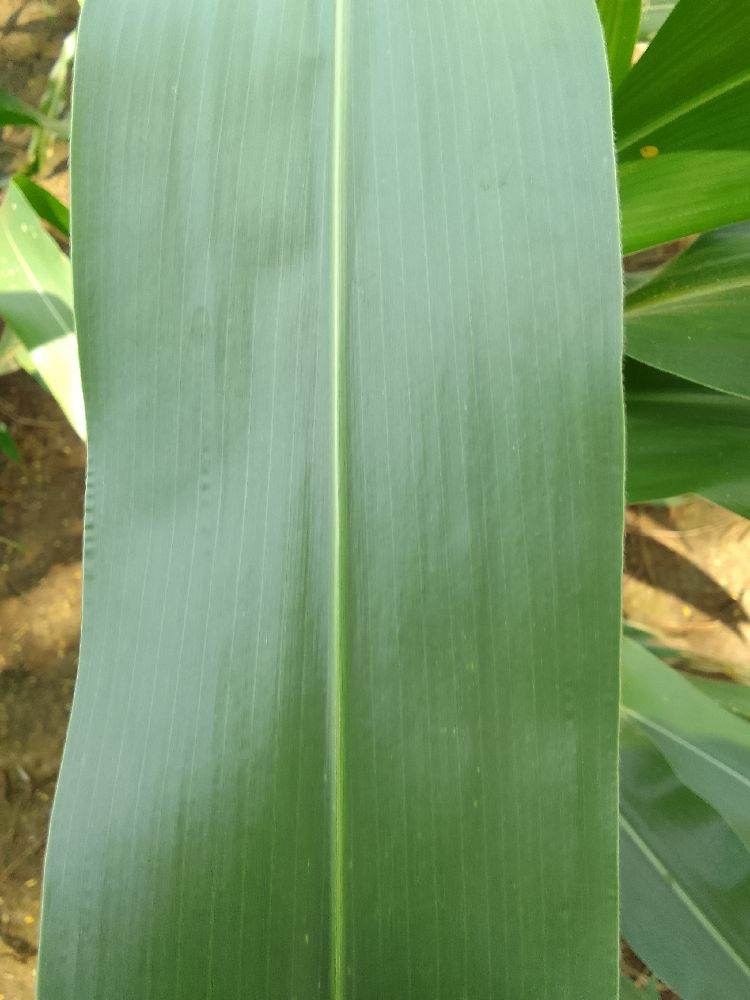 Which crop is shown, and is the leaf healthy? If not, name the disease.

maize, healthy
